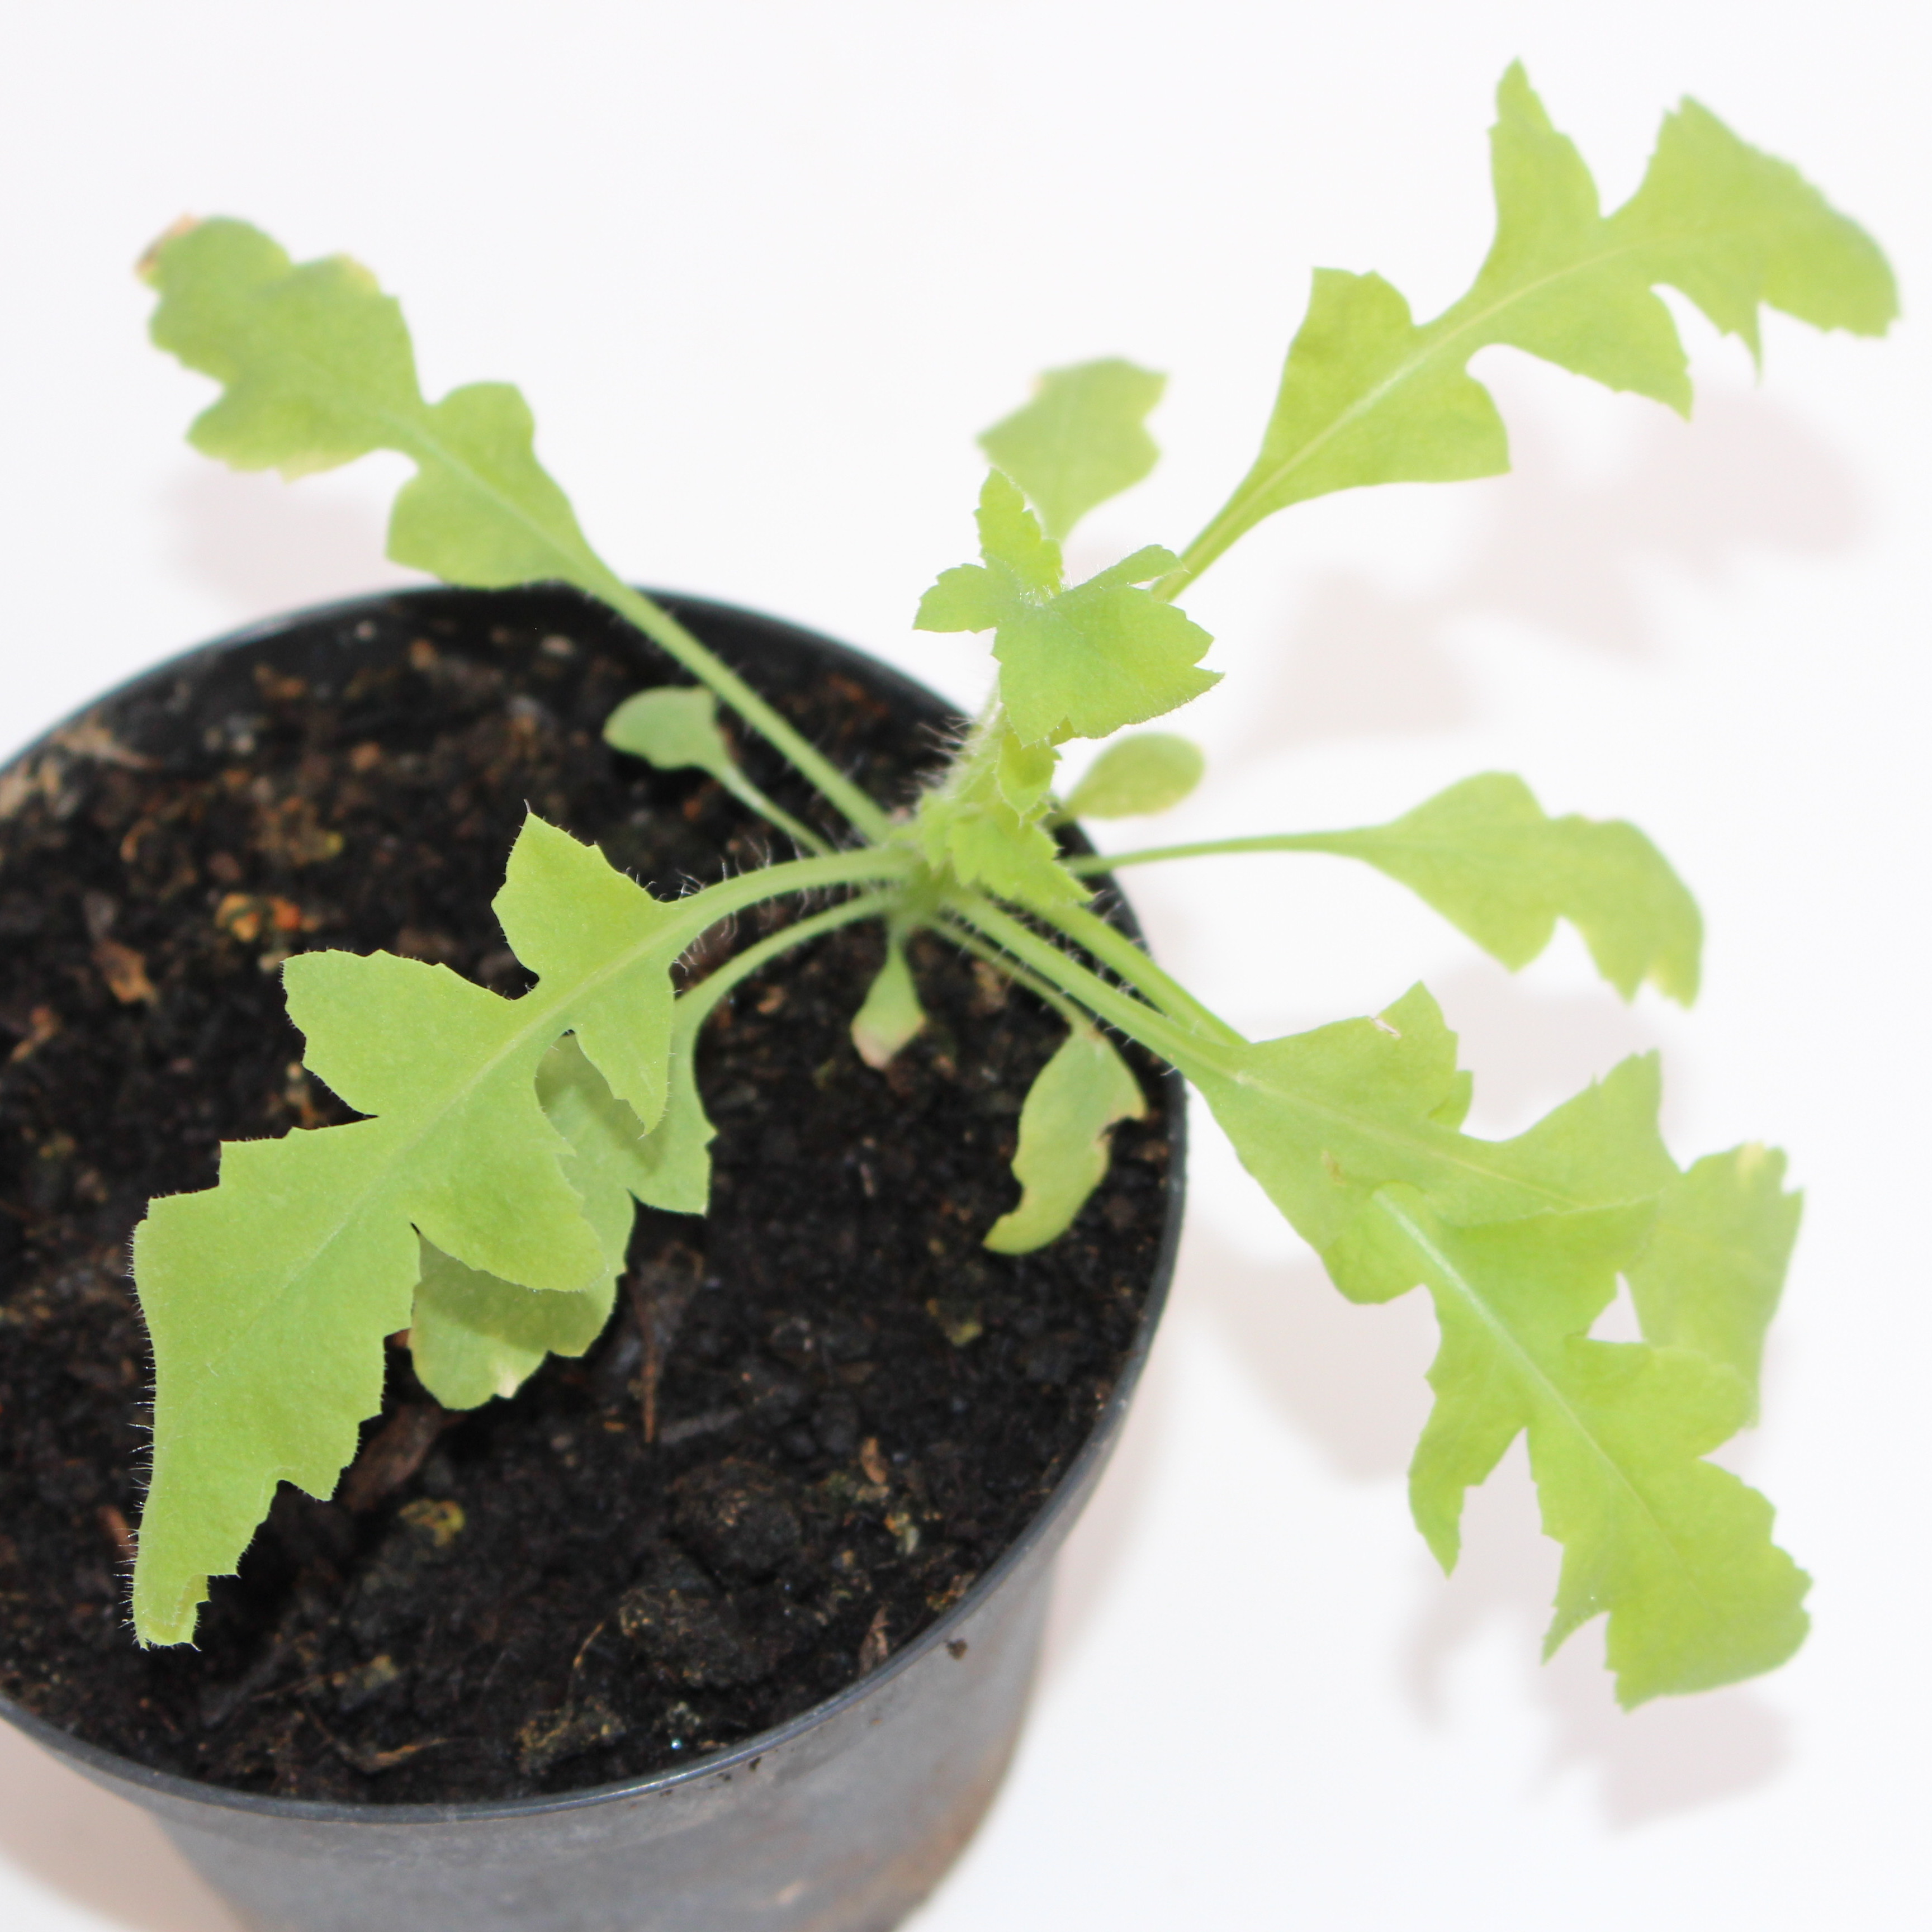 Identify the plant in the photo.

Papaver rhoeas
